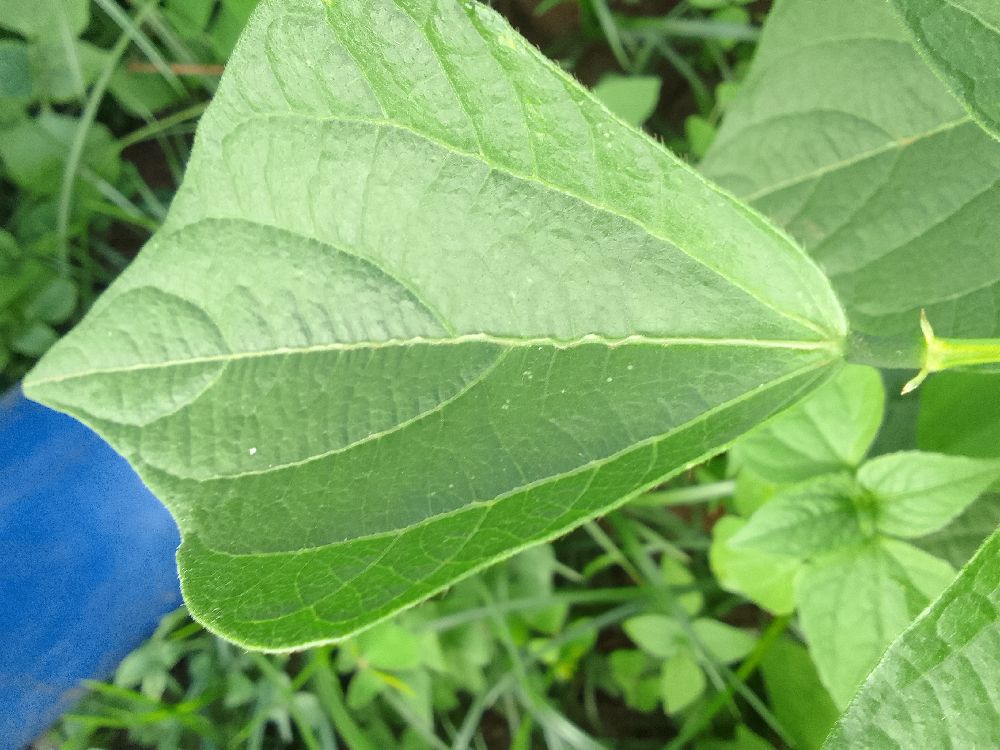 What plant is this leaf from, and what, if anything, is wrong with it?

common bean, healthy
